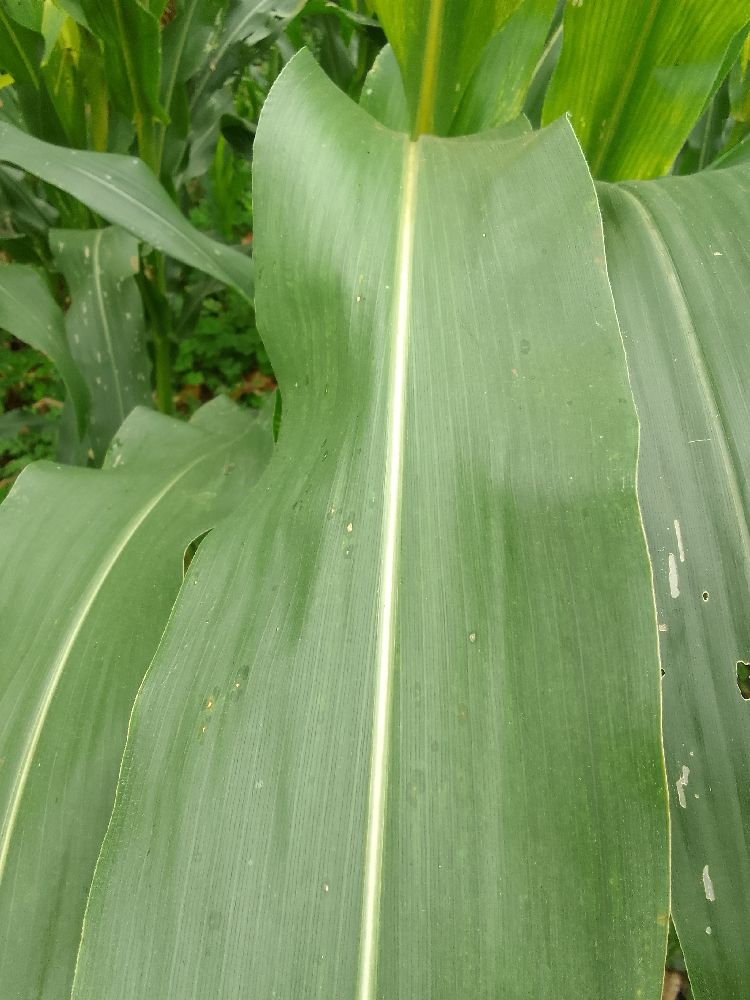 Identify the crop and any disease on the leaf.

maize, healthy
